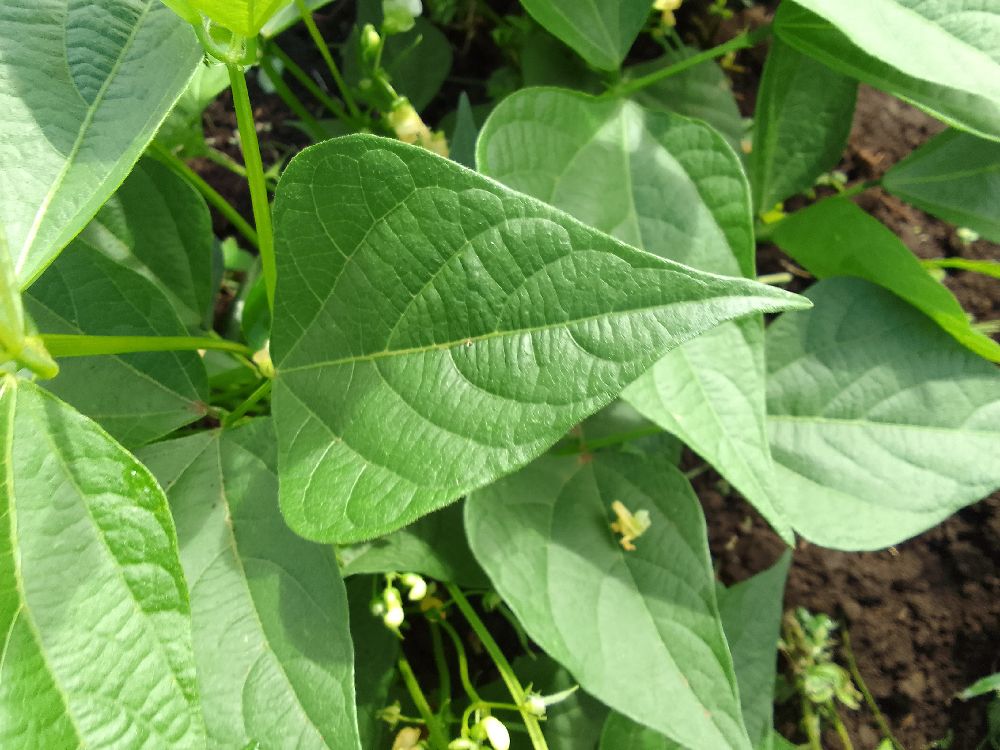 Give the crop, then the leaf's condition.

common bean, healthy
